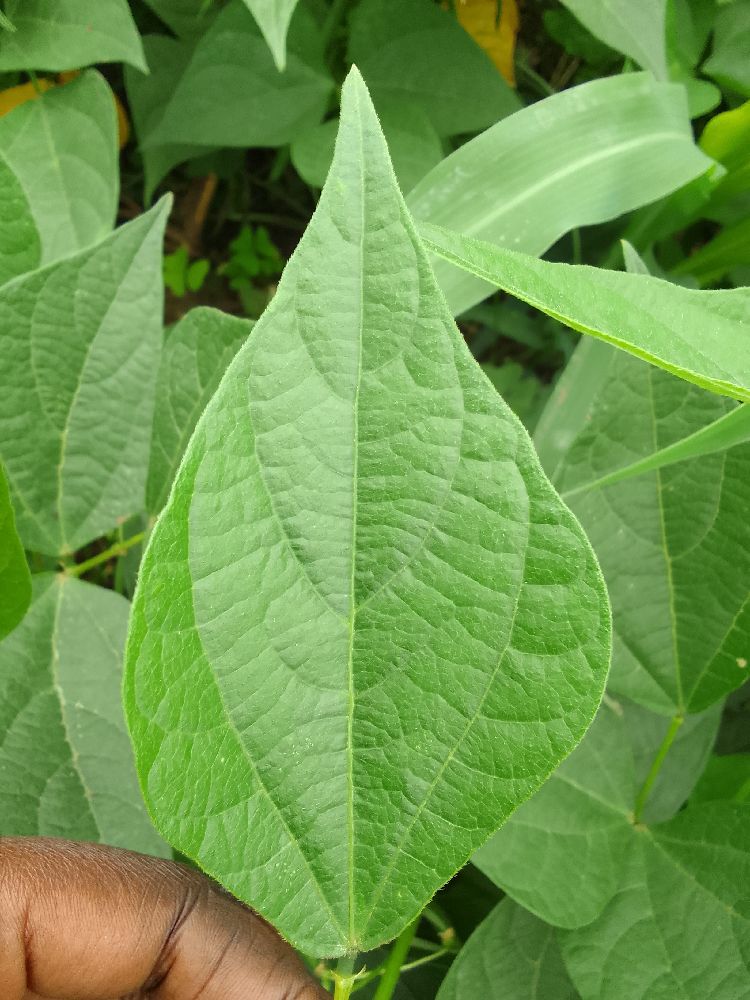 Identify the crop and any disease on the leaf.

common bean, healthy
